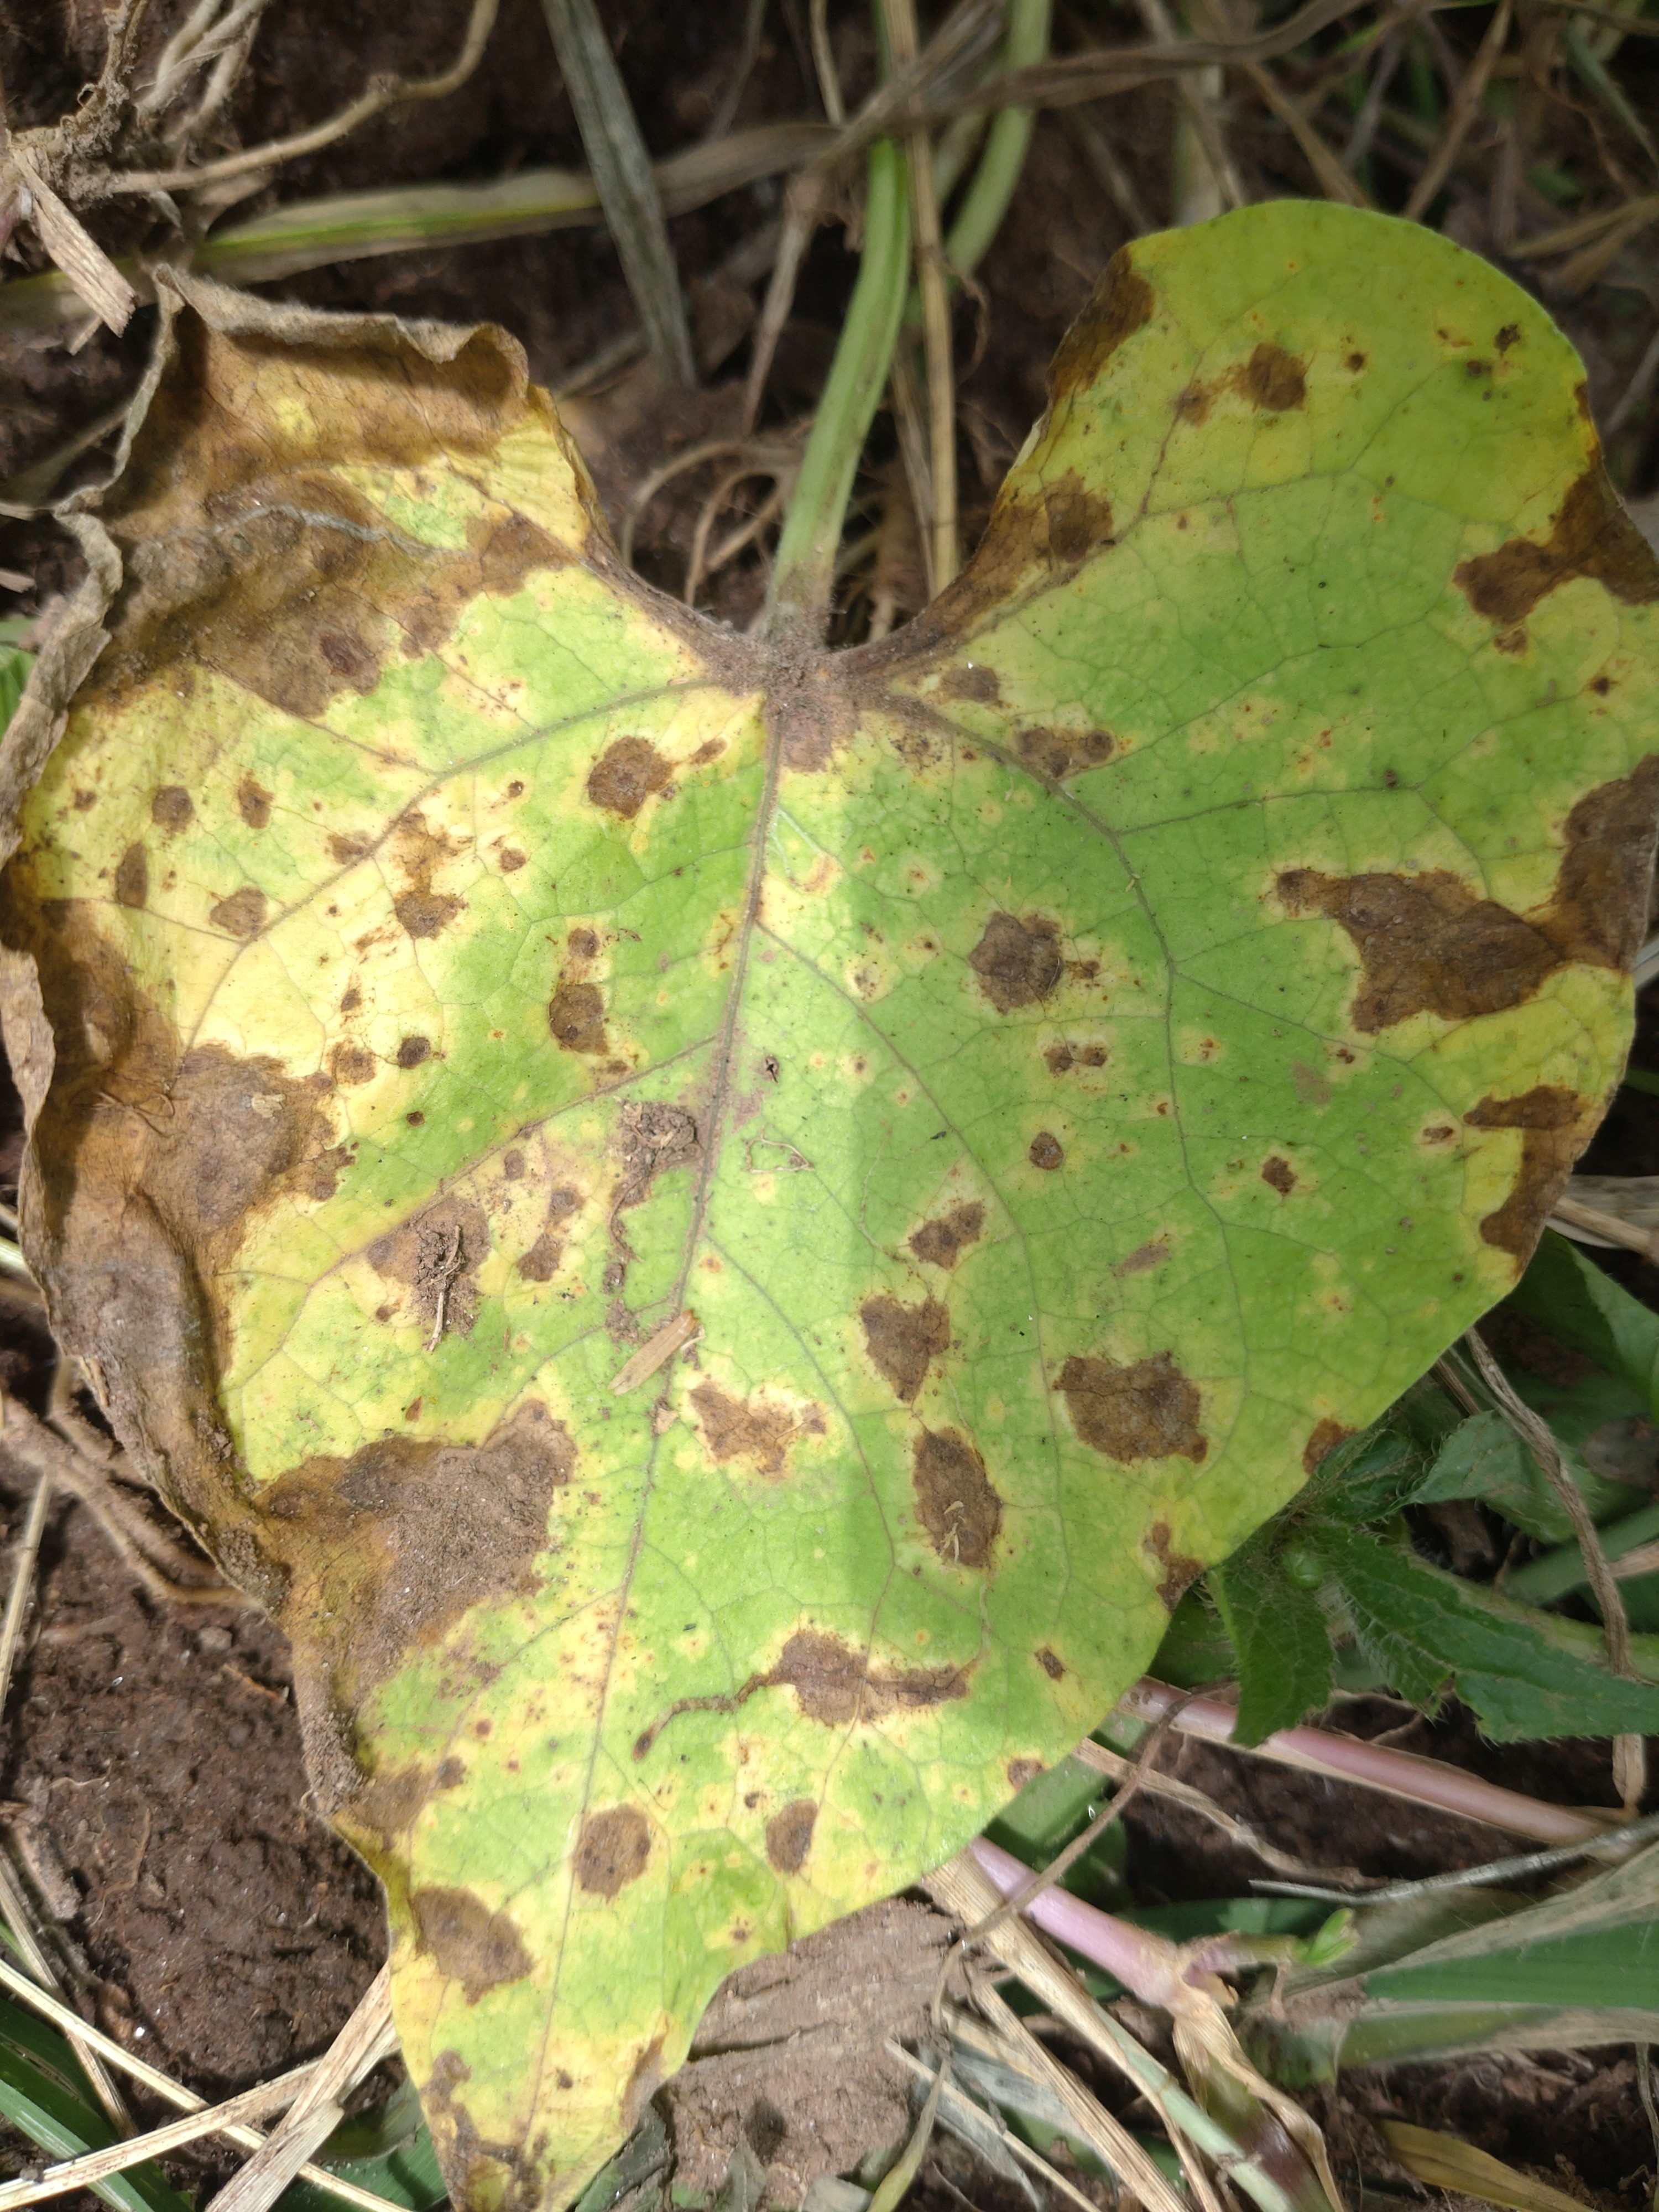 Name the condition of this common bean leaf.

rust
